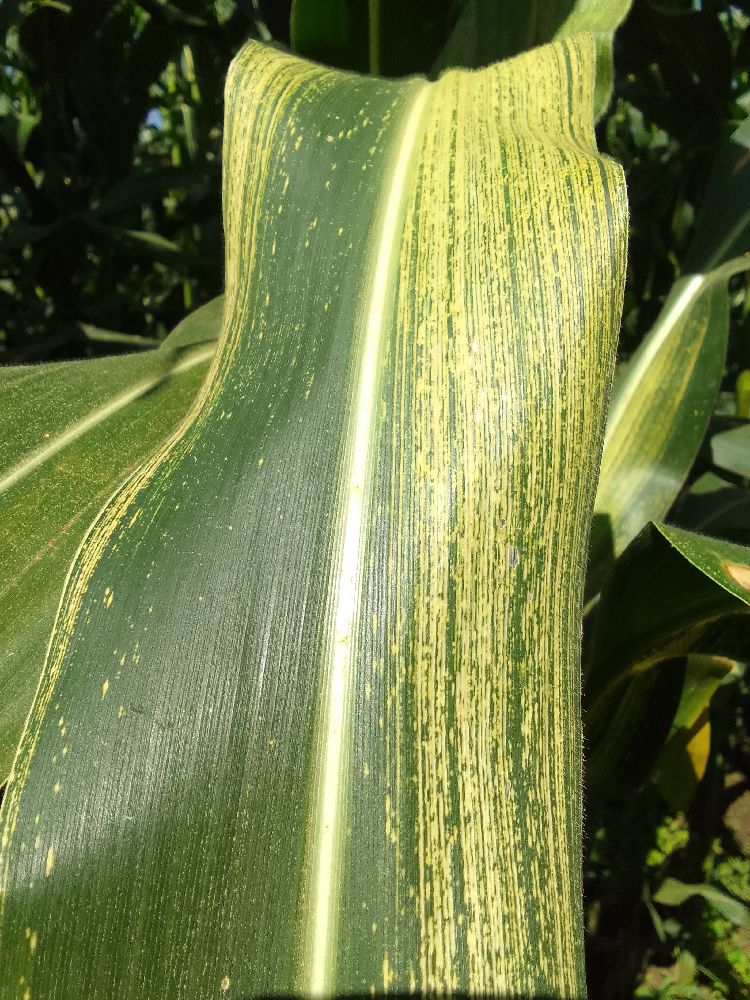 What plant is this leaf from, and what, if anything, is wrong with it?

maize, maize streak virus
